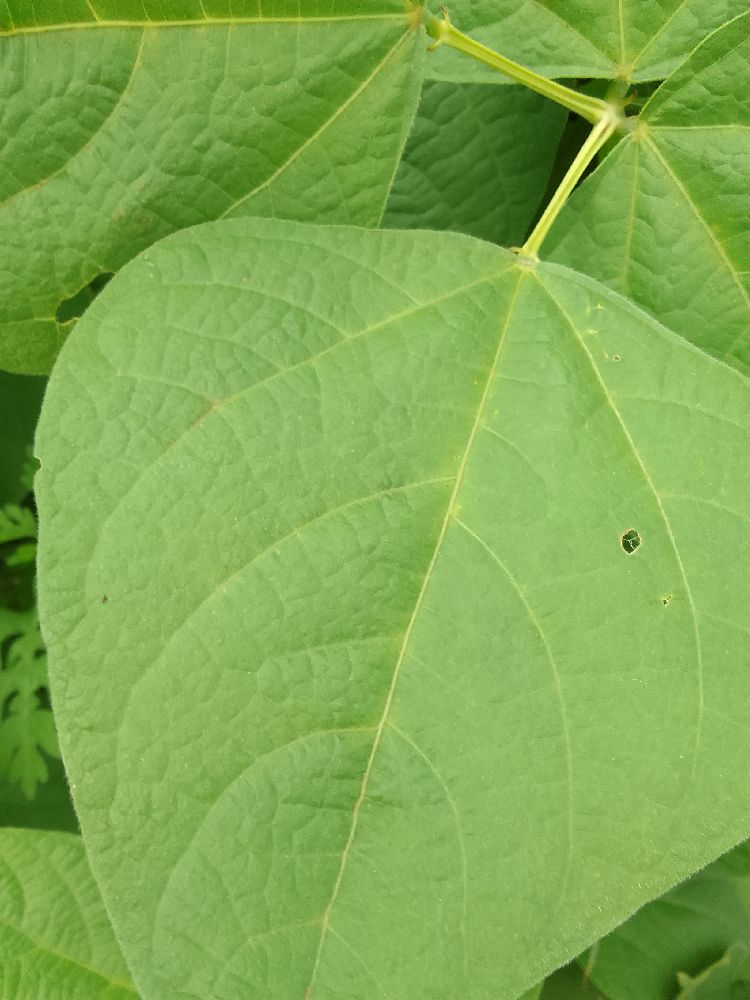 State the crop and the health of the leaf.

common bean, healthy
